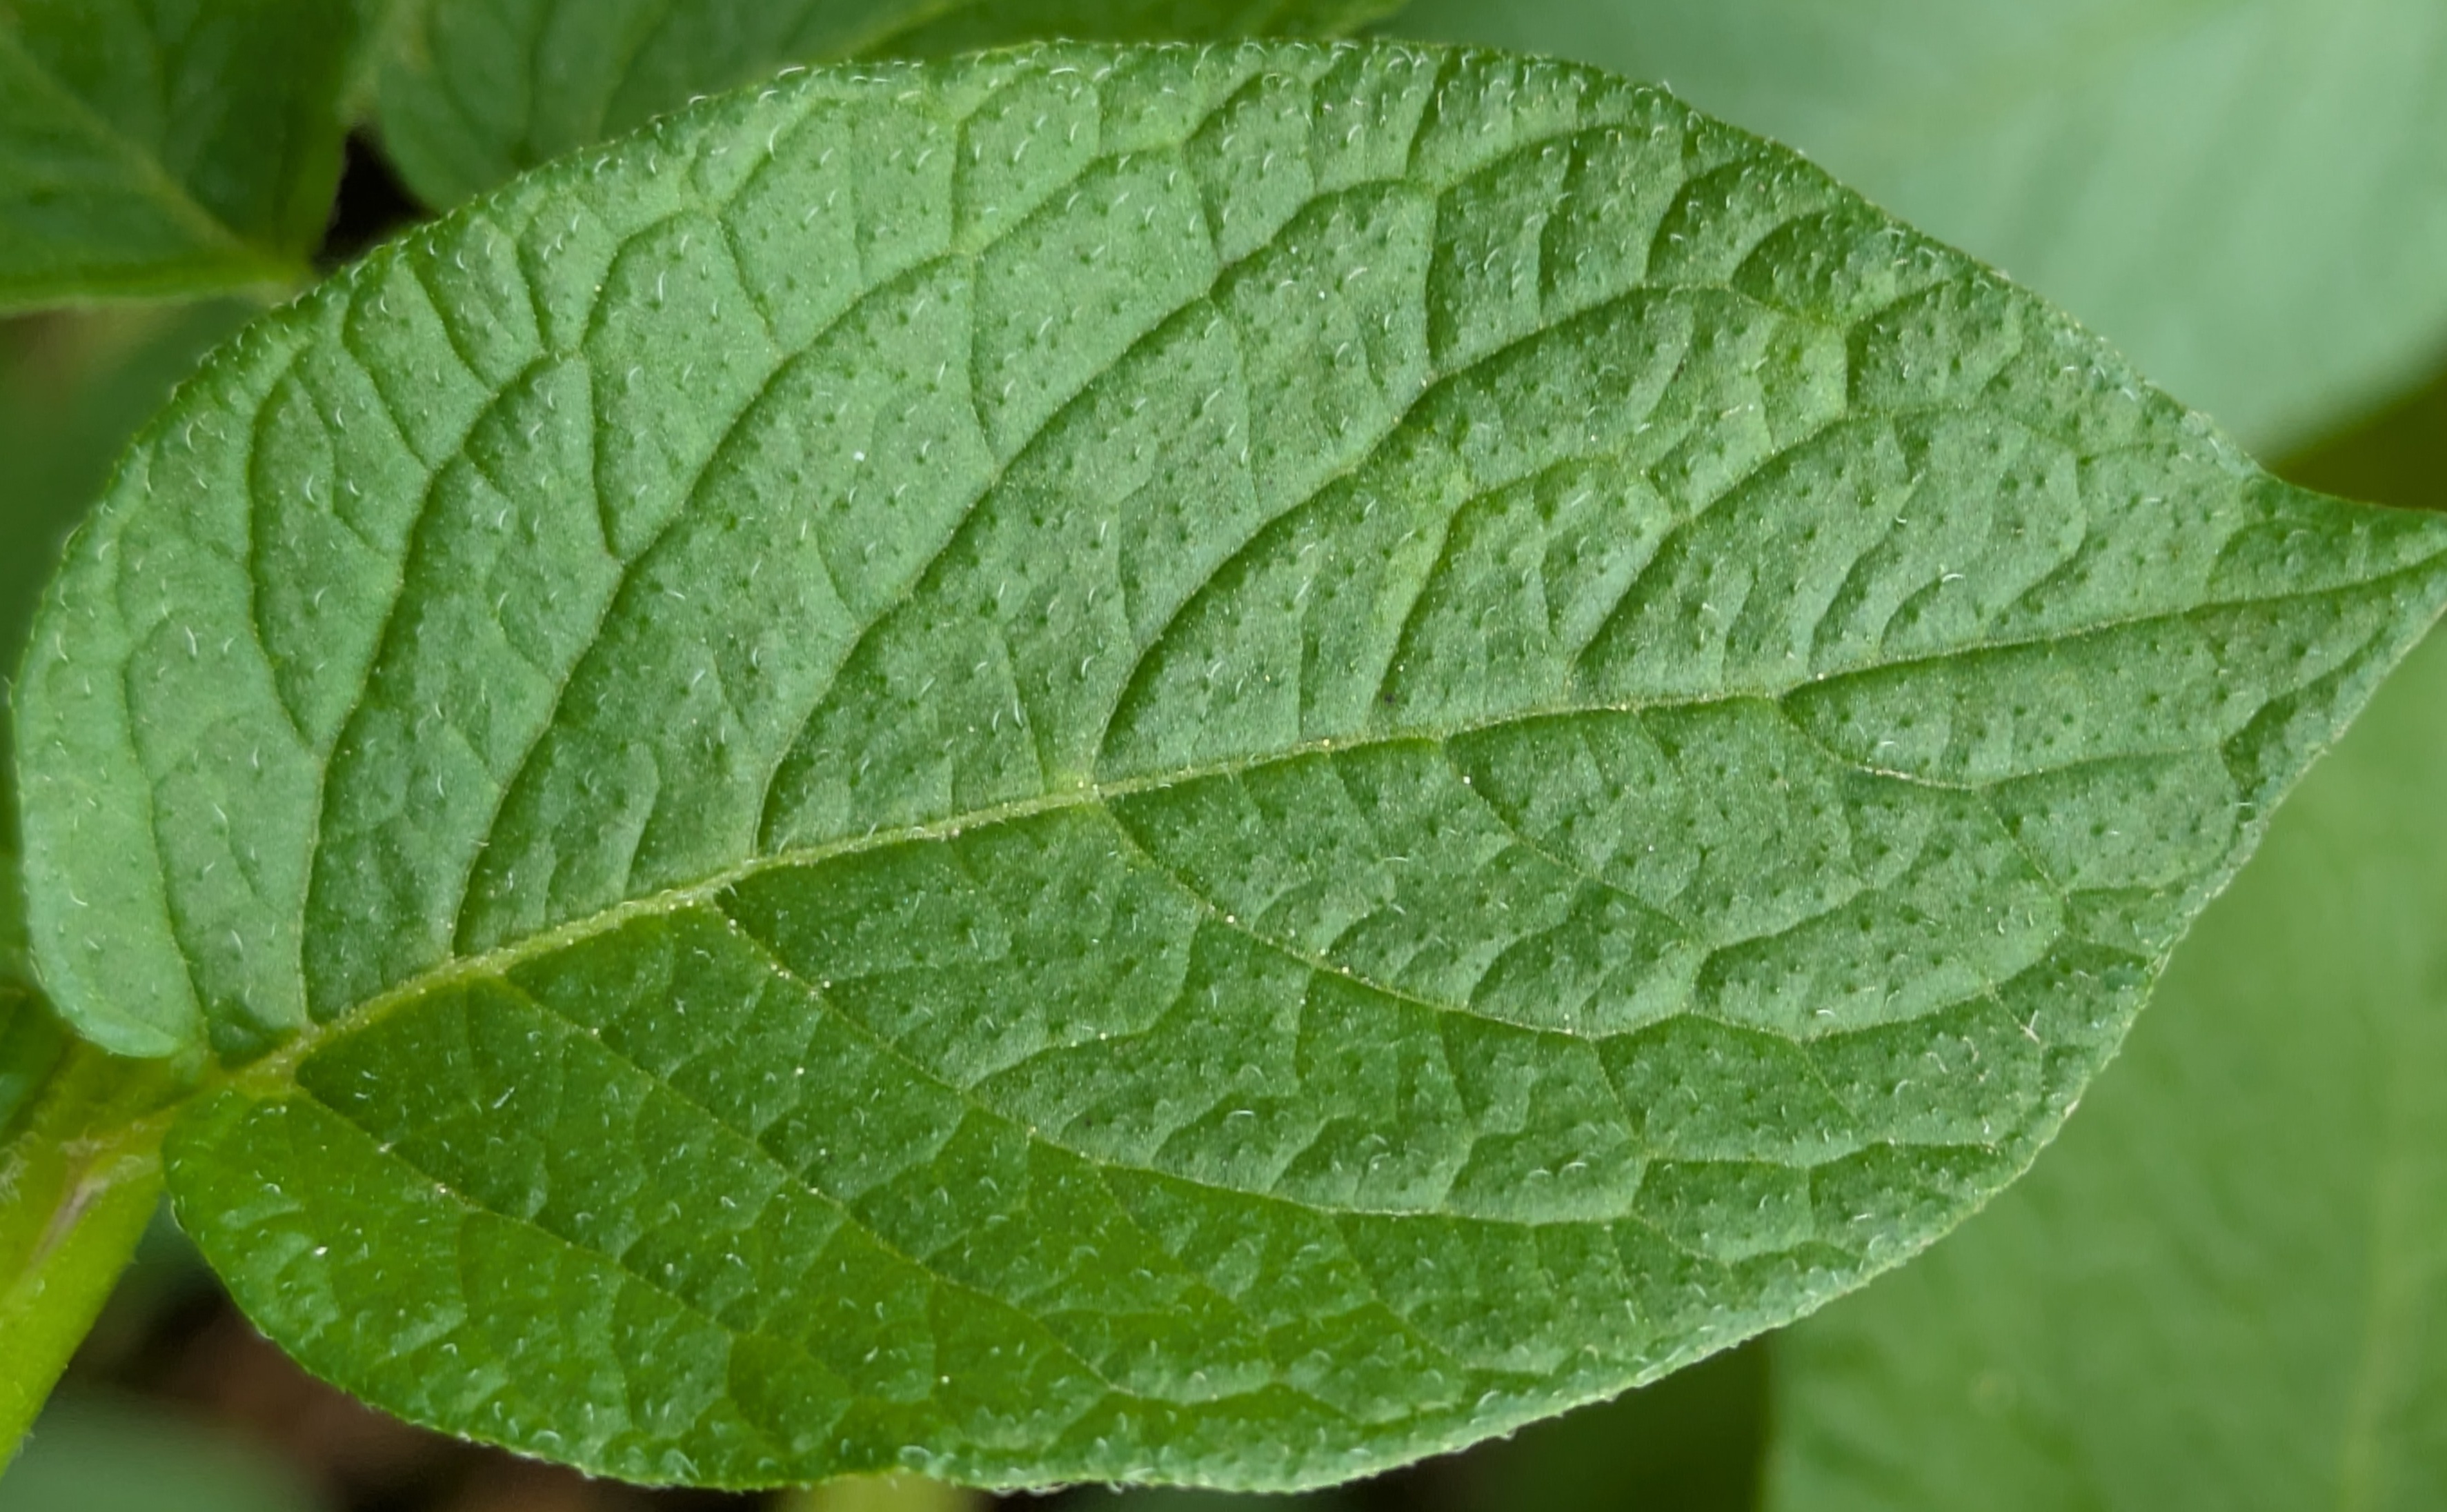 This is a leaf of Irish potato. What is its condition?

healthy
